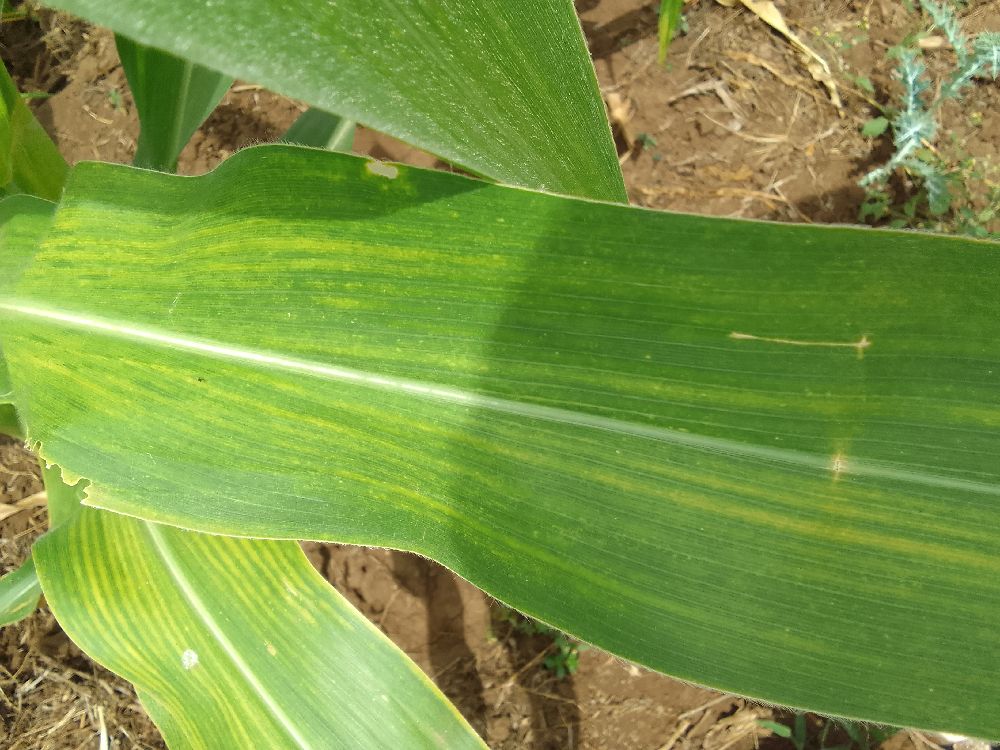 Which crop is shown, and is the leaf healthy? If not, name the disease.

maize, maize lethal necrosis
